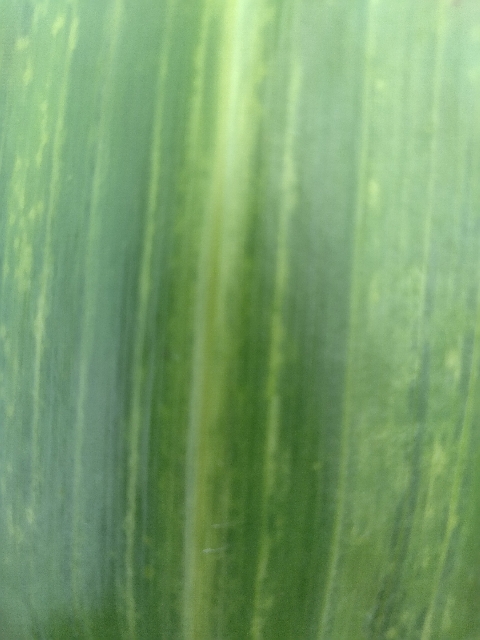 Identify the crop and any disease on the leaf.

maize, maize lethal necrosis
